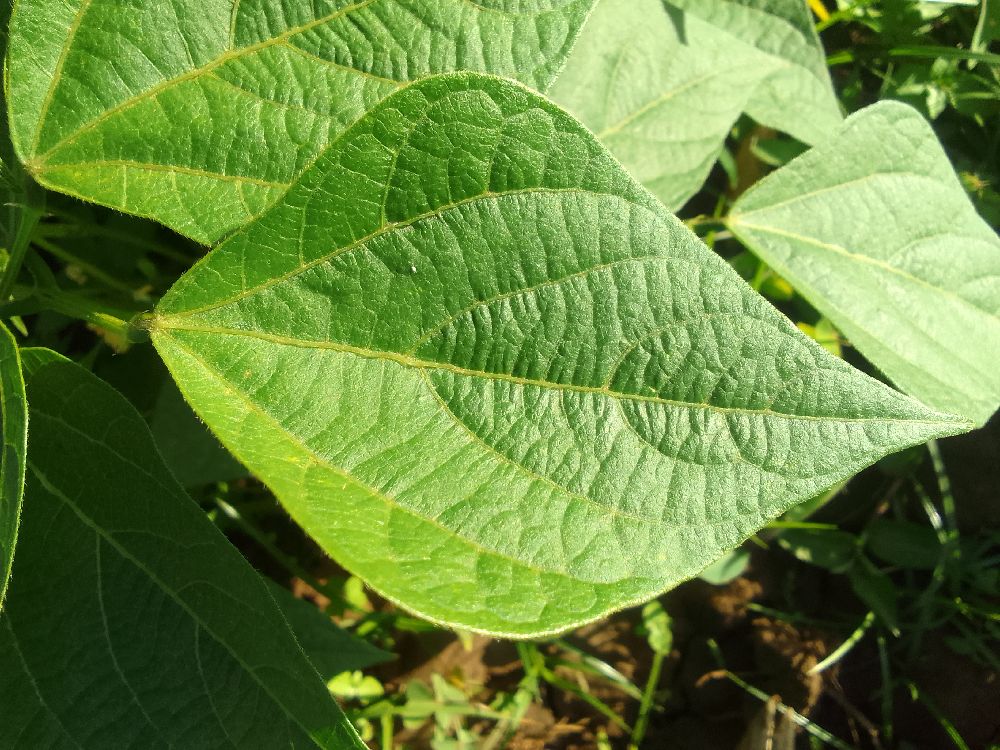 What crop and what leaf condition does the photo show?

common bean, healthy
